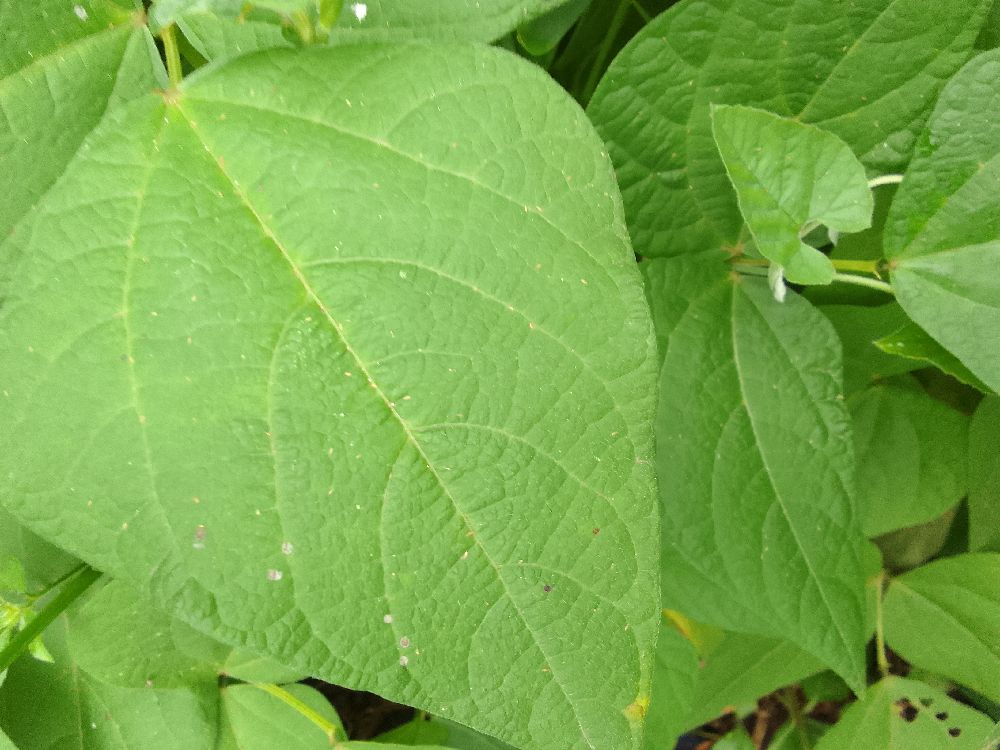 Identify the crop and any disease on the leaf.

common bean, healthy
